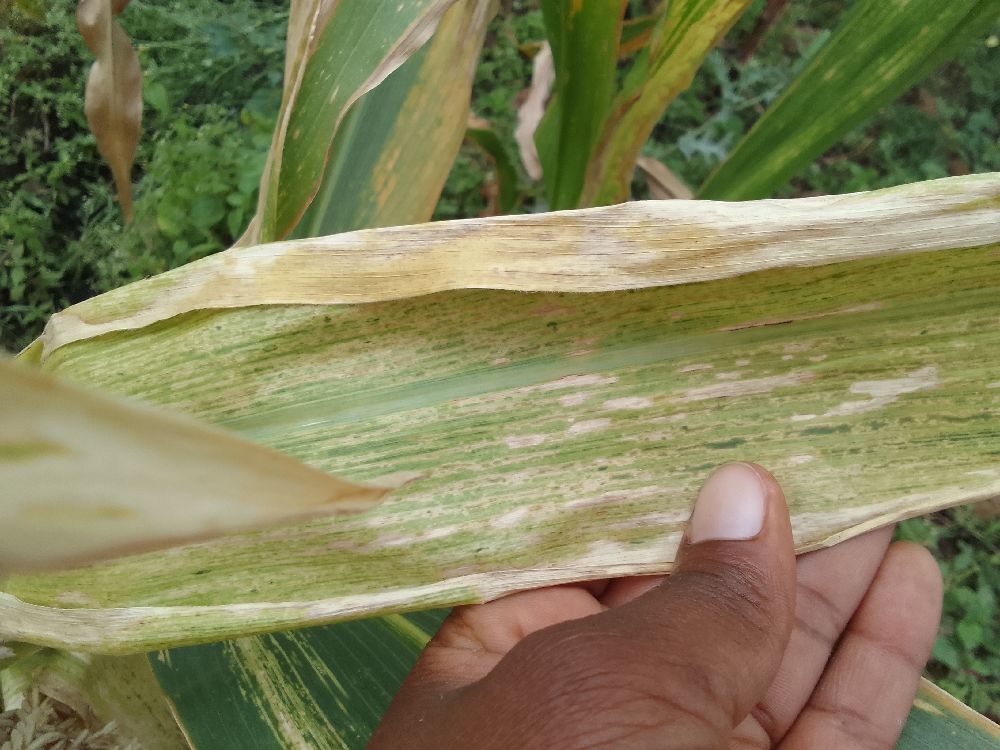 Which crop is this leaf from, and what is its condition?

maize, maize lethal necrosis
